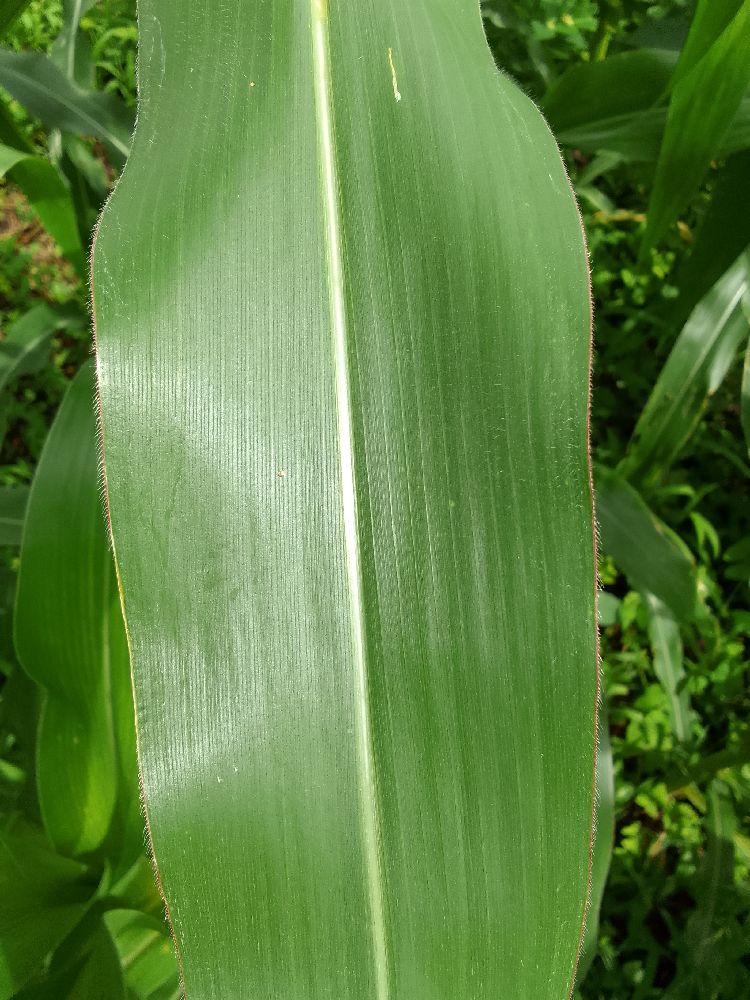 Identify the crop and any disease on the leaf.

maize, healthy
